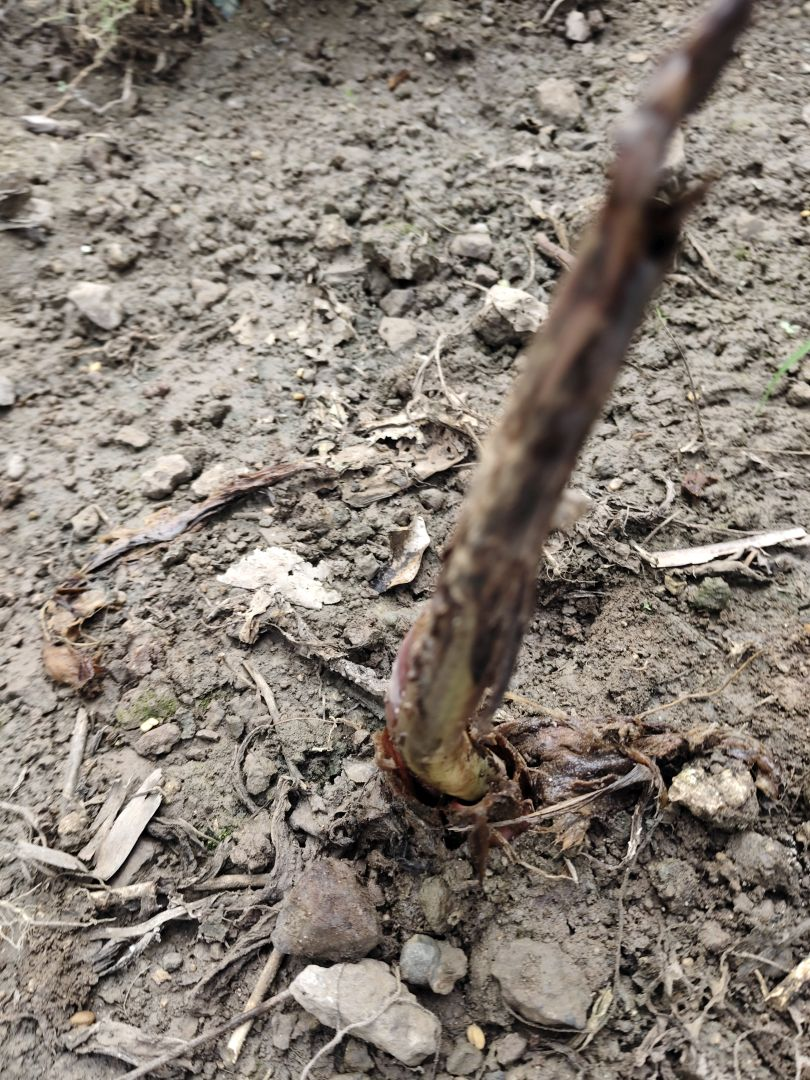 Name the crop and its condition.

taro, root rot
